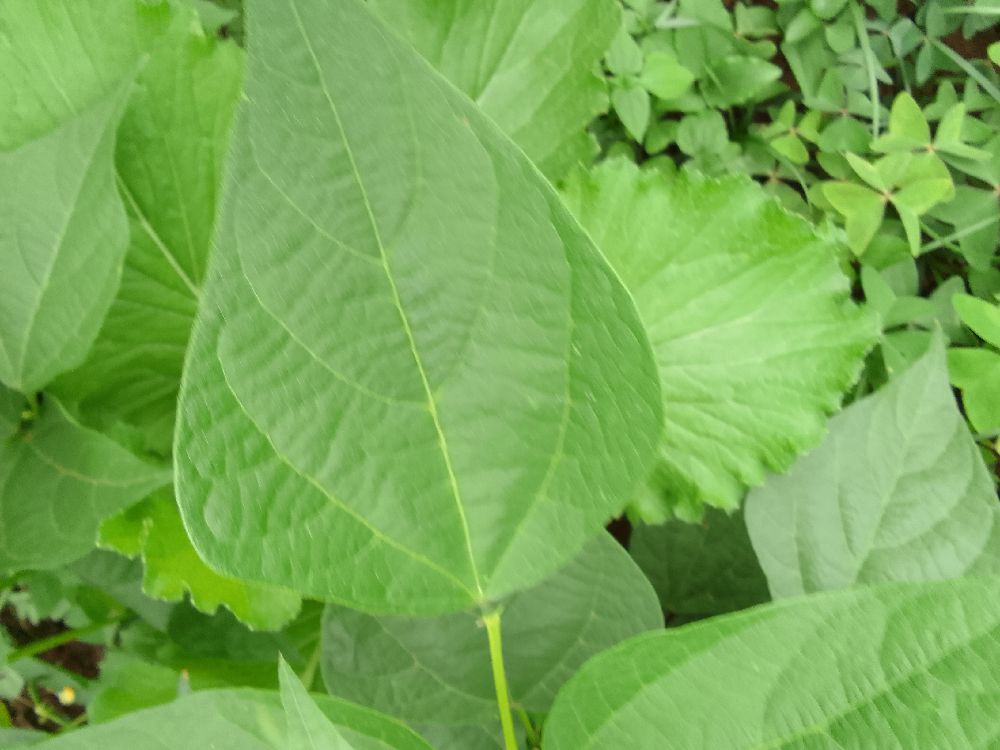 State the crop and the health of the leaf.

common bean, healthy
